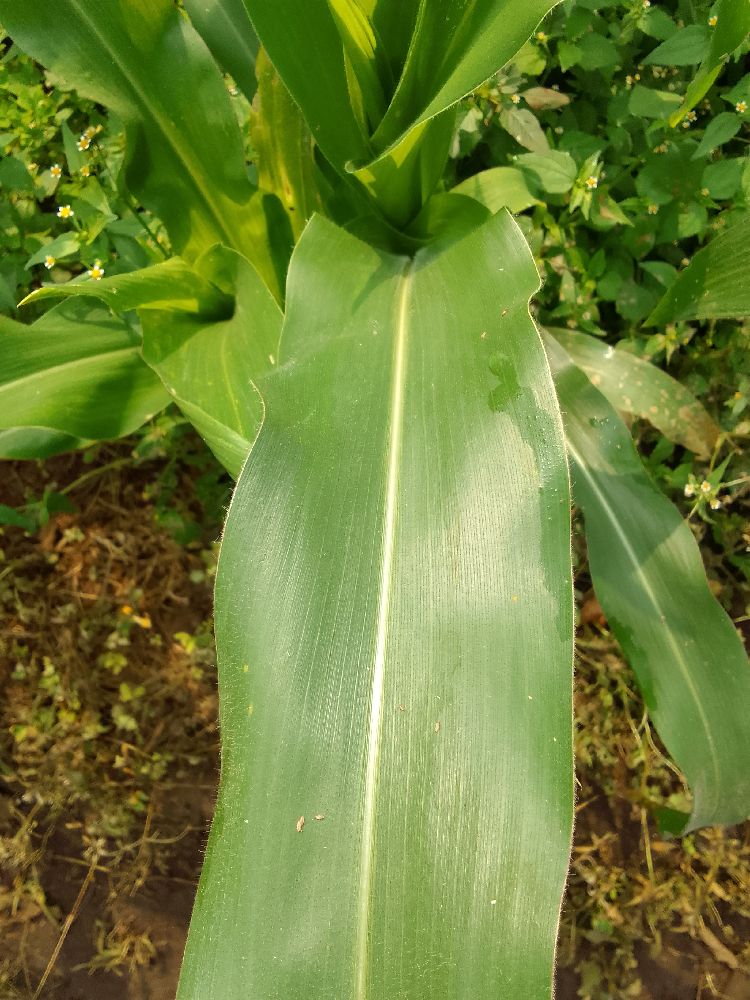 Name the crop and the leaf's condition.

maize, healthy
